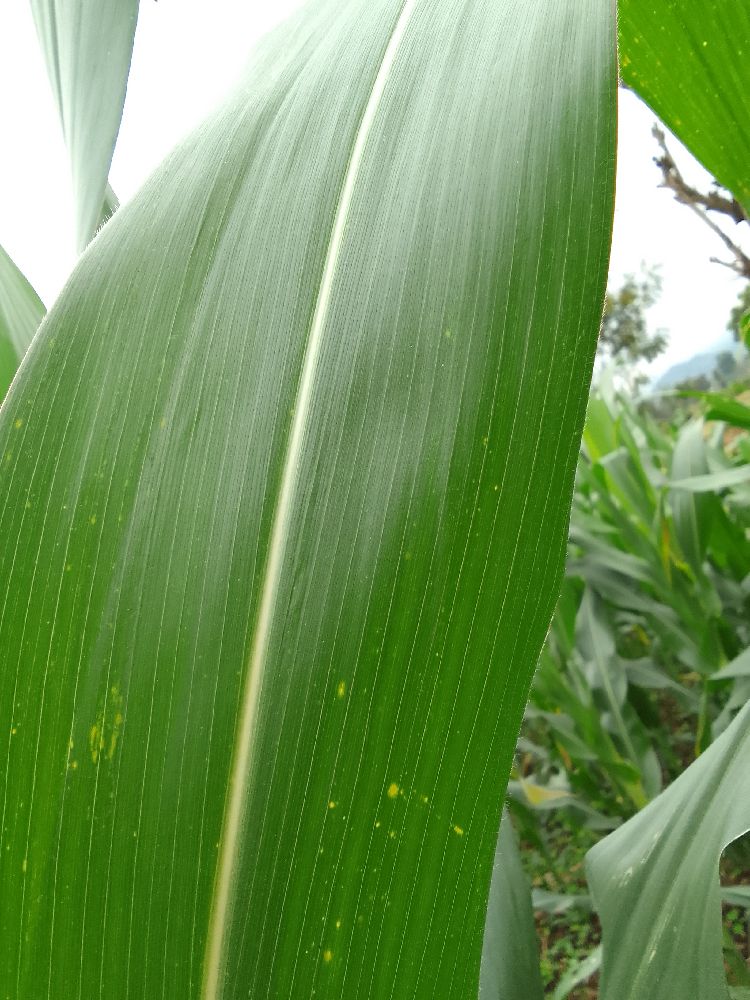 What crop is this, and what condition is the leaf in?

maize, healthy
